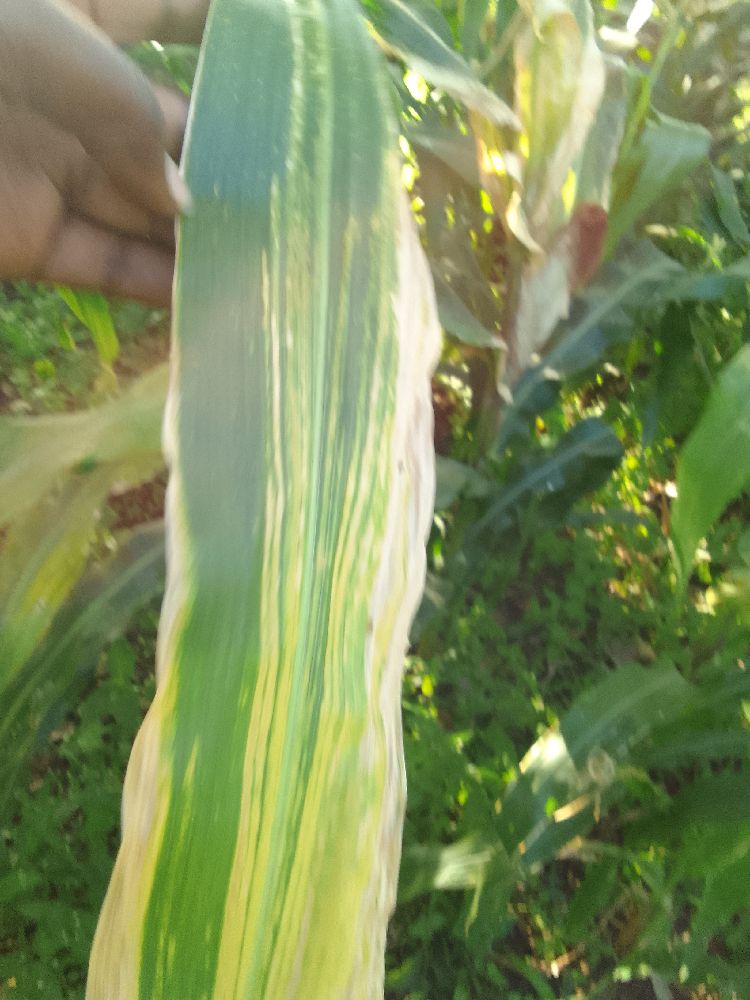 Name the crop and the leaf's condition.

maize, maize lethal necrosis
